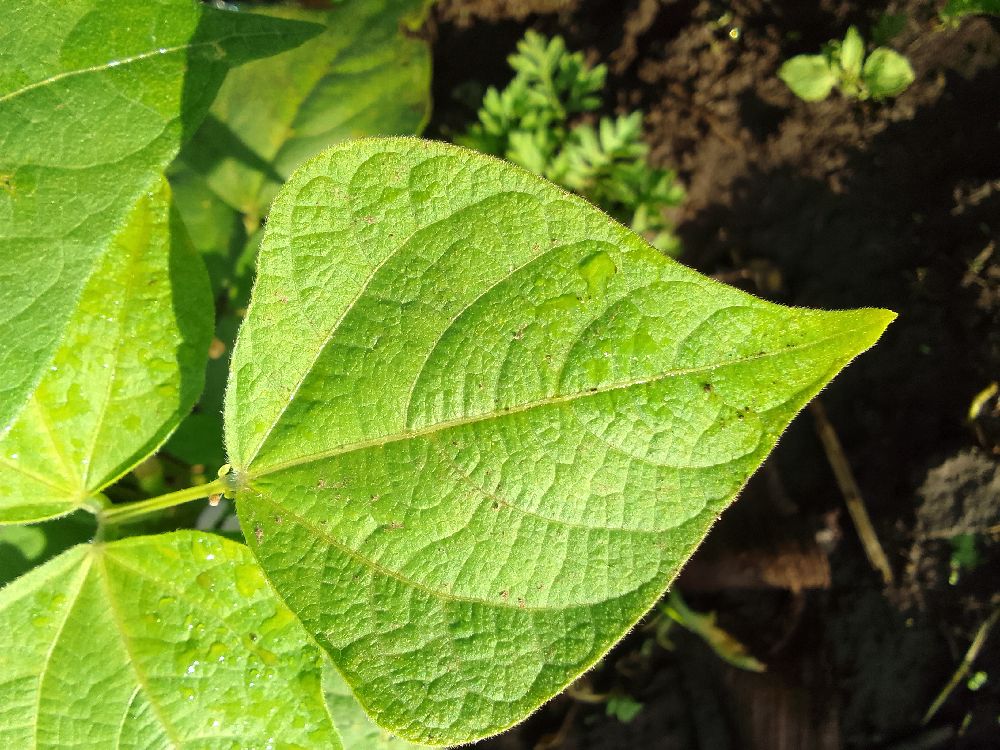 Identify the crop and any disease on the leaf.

common bean, healthy
